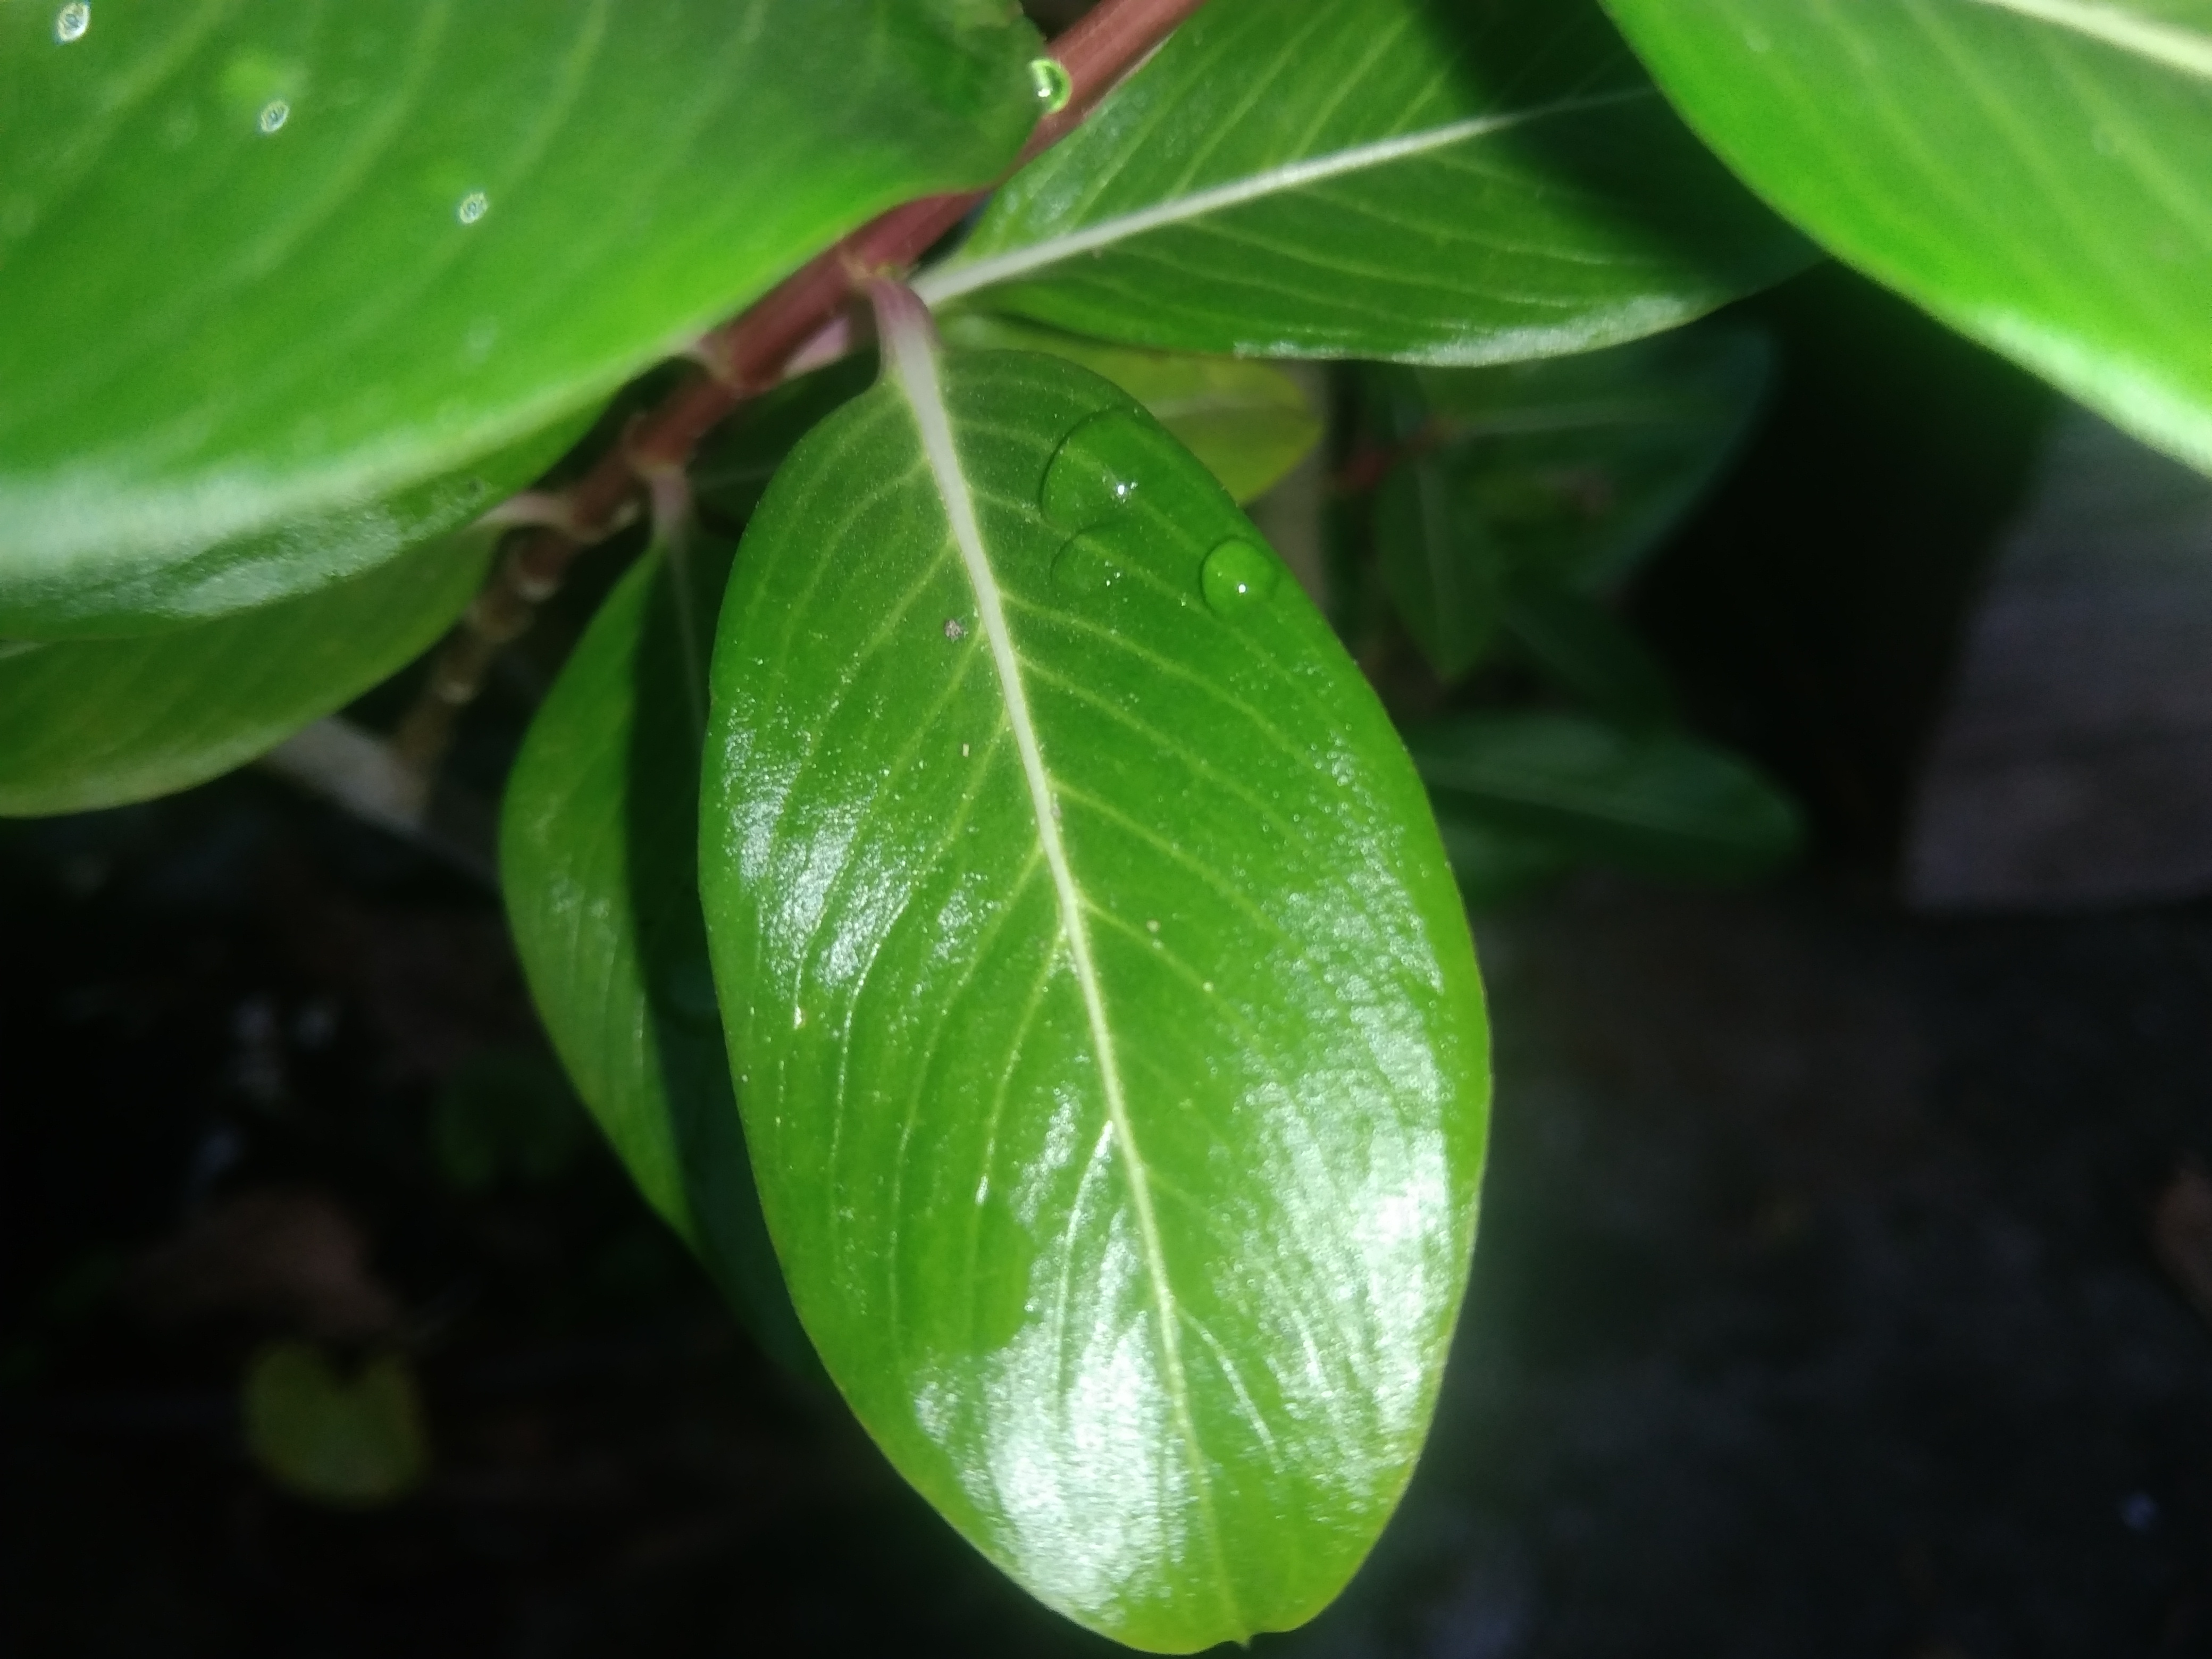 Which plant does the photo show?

rose periwinkle
